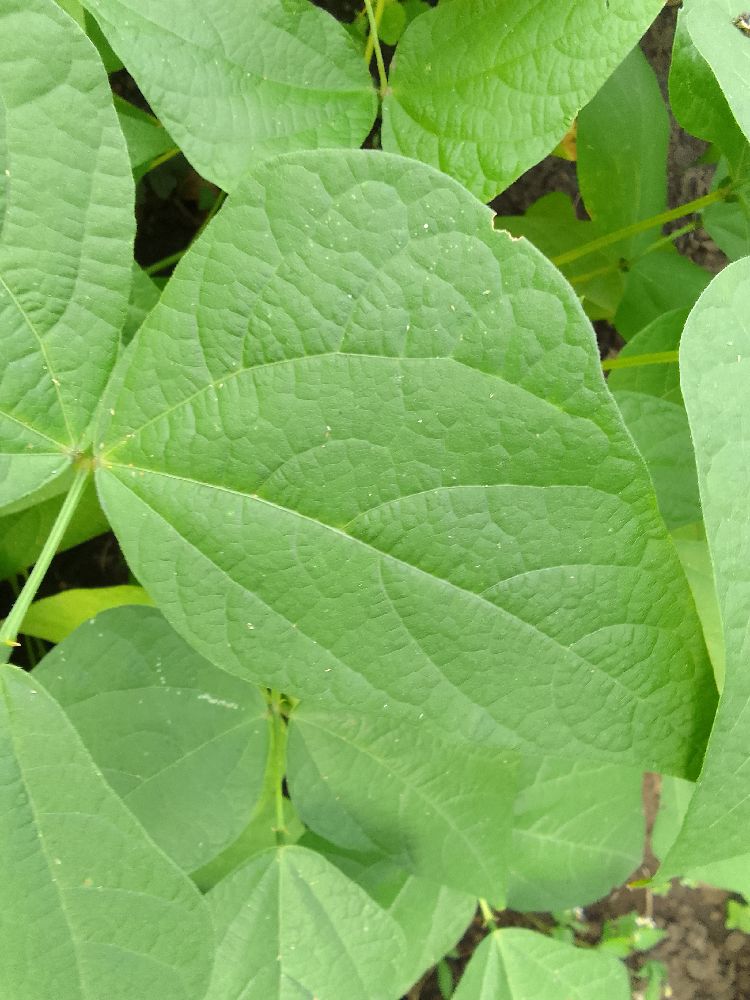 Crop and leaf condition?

common bean, healthy
